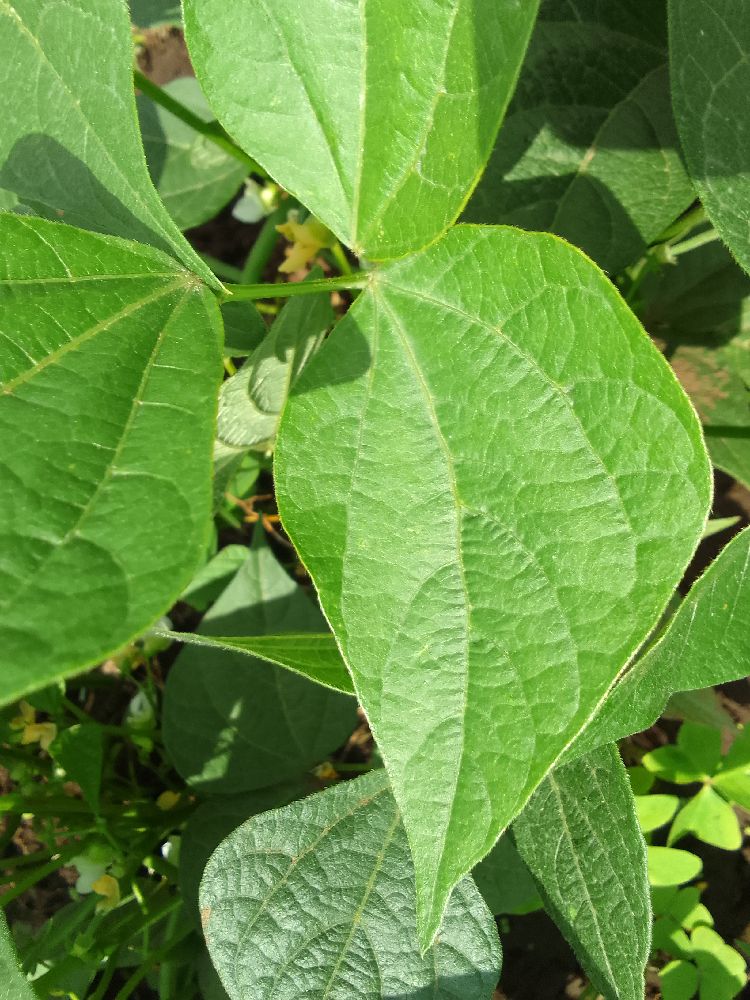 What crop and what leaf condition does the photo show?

common bean, healthy
